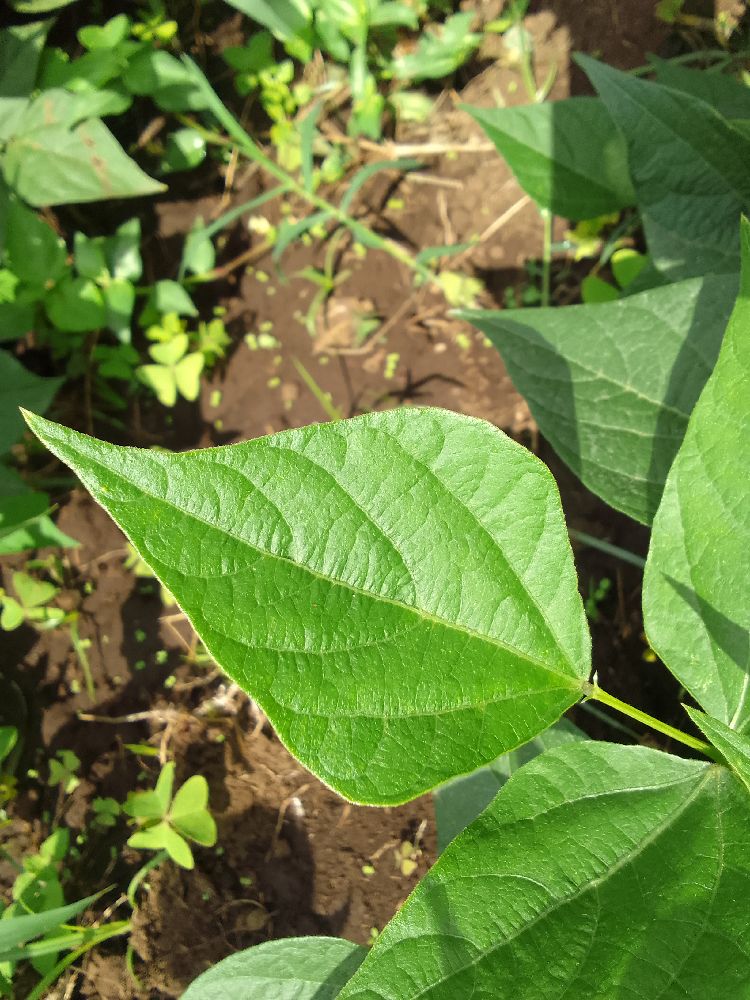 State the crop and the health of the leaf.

common bean, healthy
